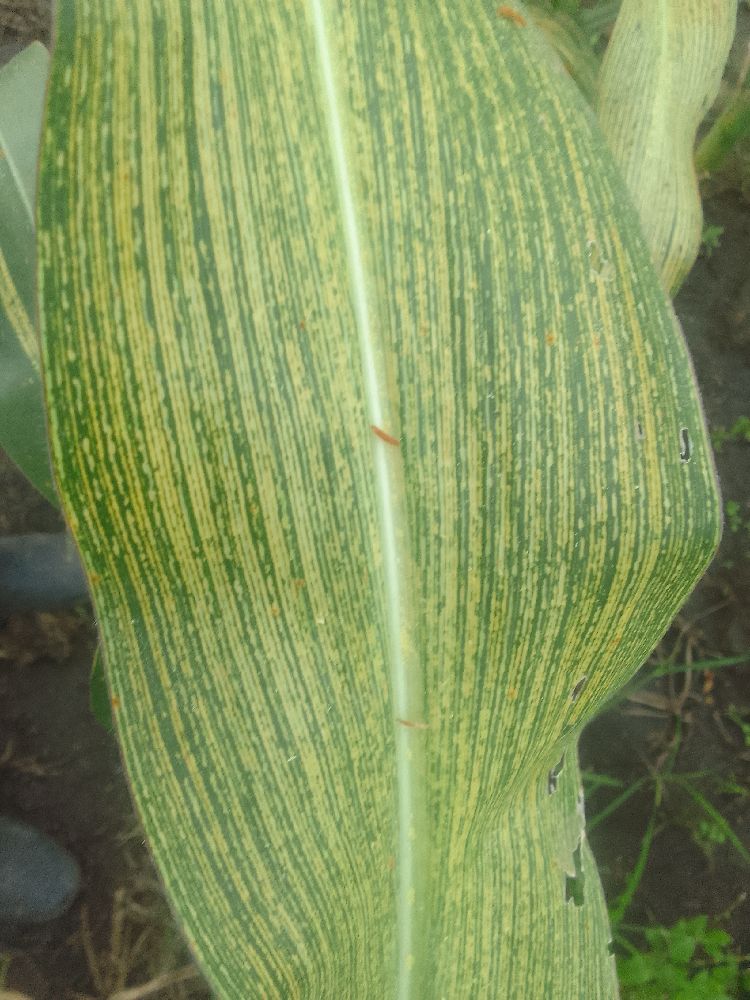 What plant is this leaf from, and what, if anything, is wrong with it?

maize, maize streak virus
